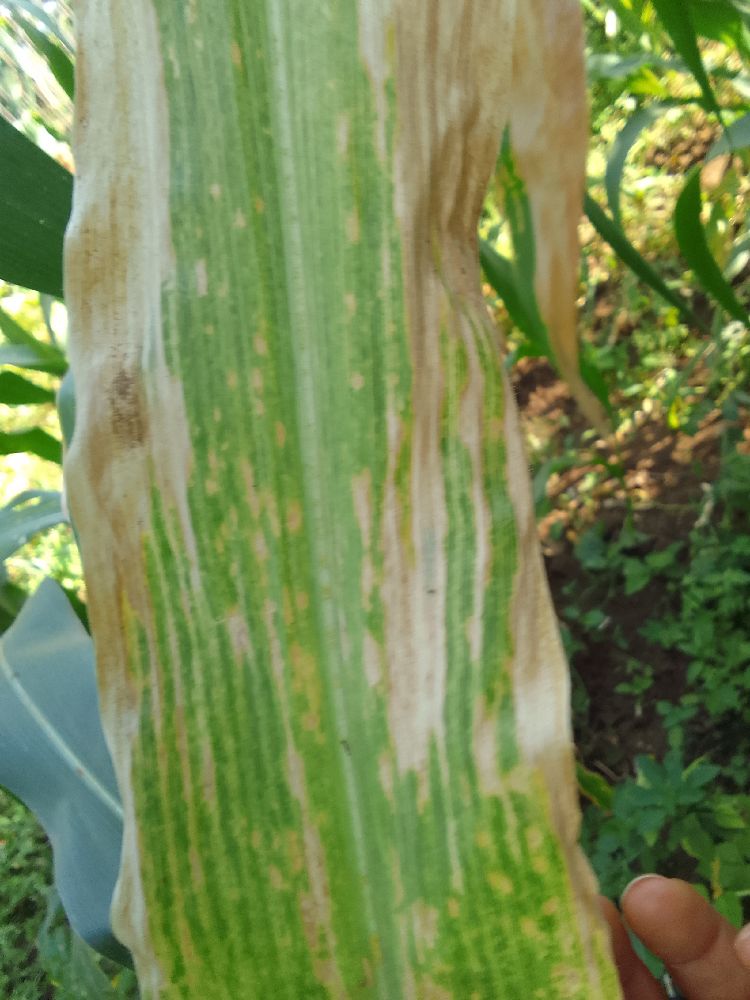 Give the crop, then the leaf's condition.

maize, maize lethal necrosis
